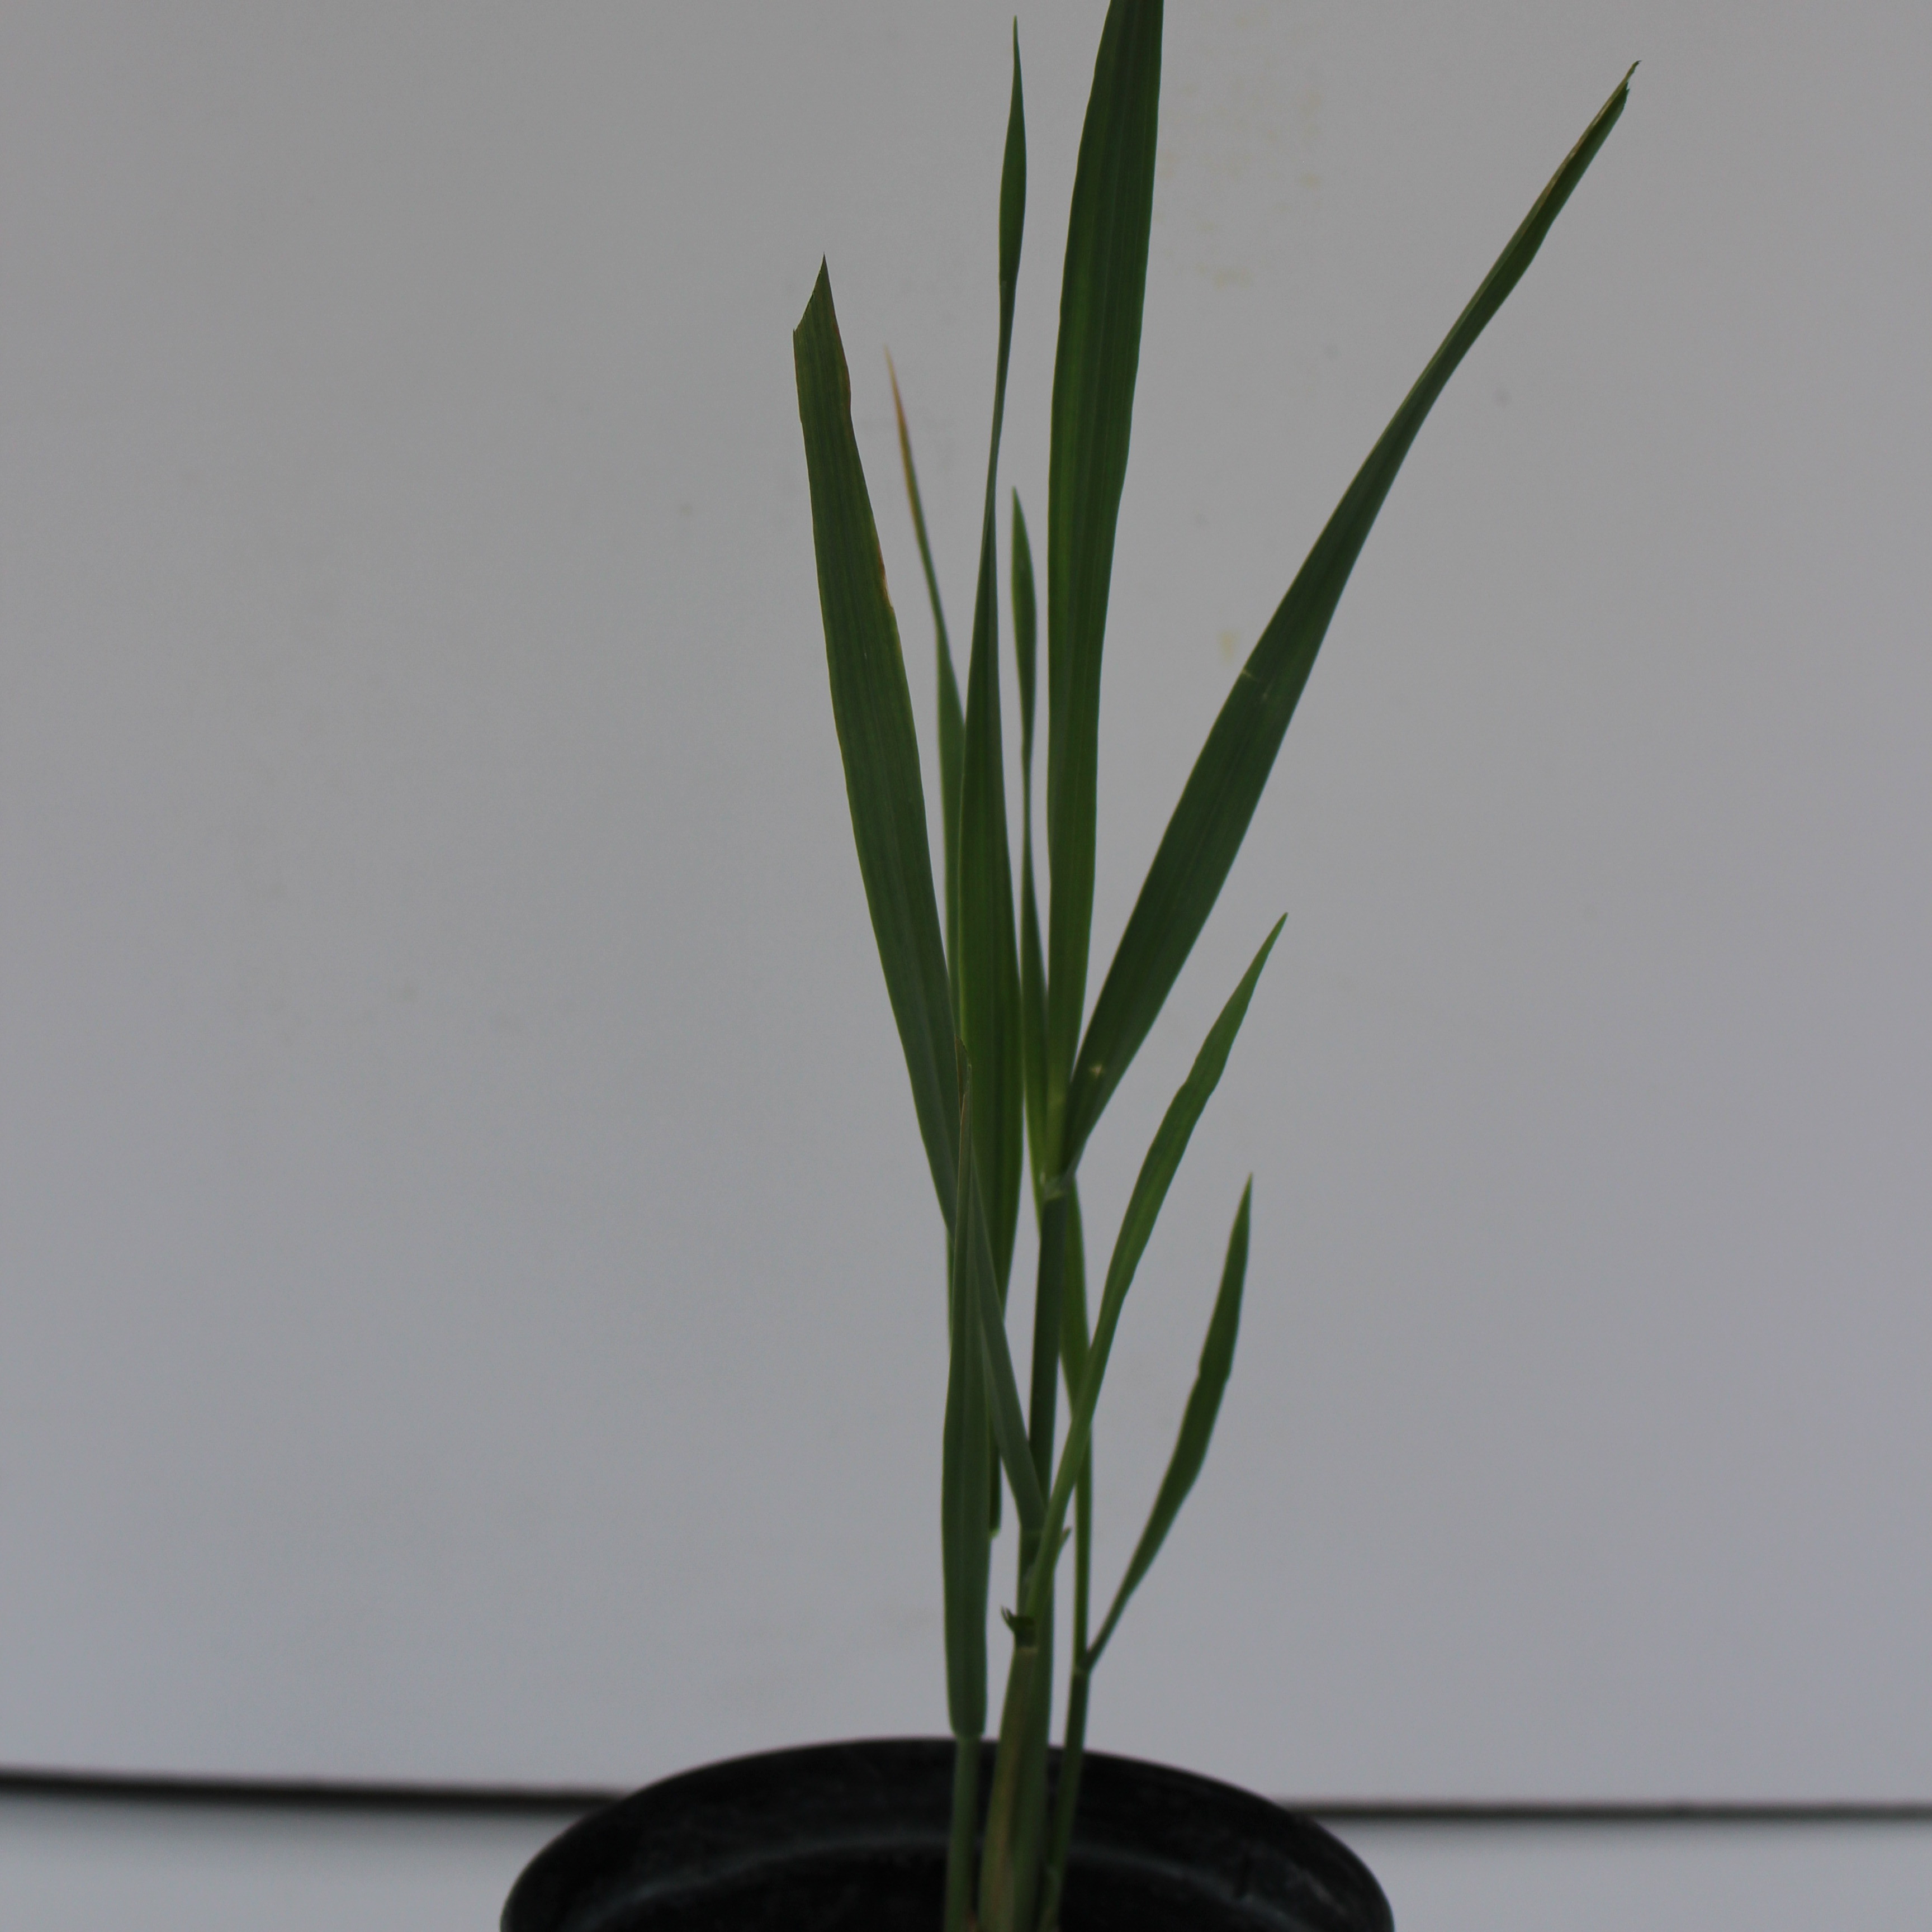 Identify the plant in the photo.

Avena sterilis
